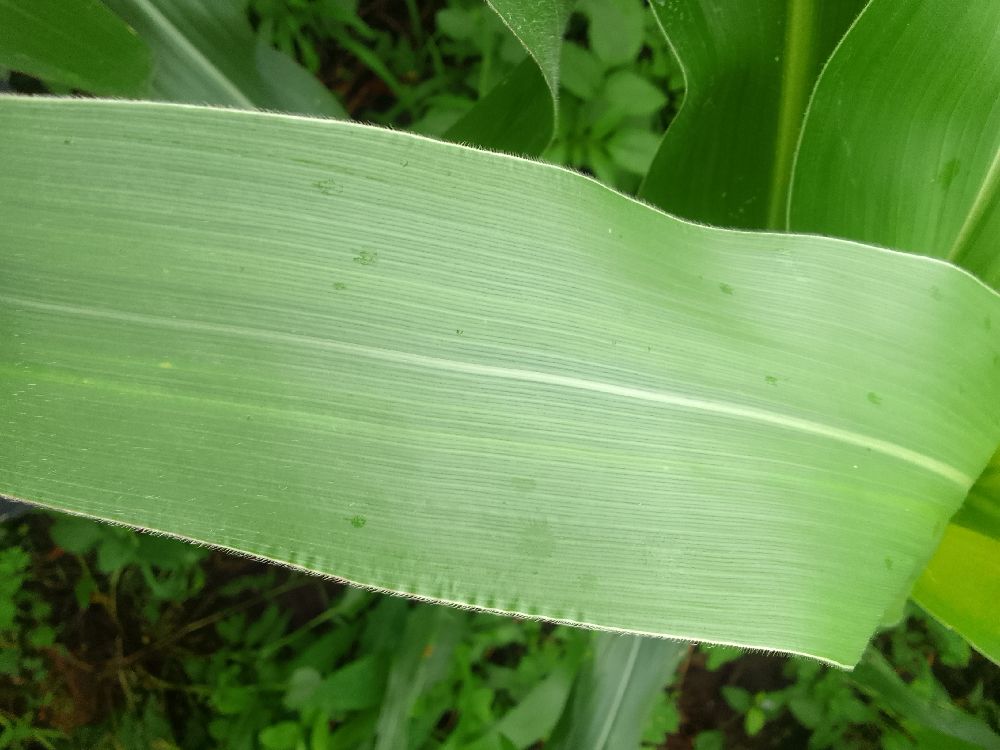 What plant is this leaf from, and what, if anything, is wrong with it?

maize, healthy
